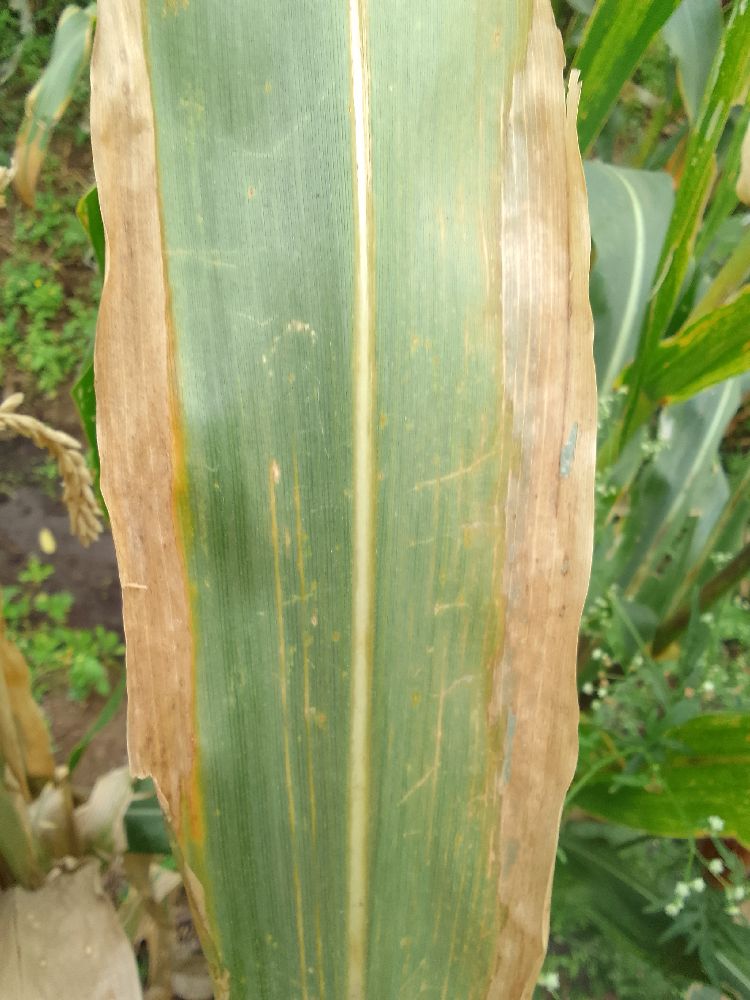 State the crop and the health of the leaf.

maize, maize lethal necrosis
